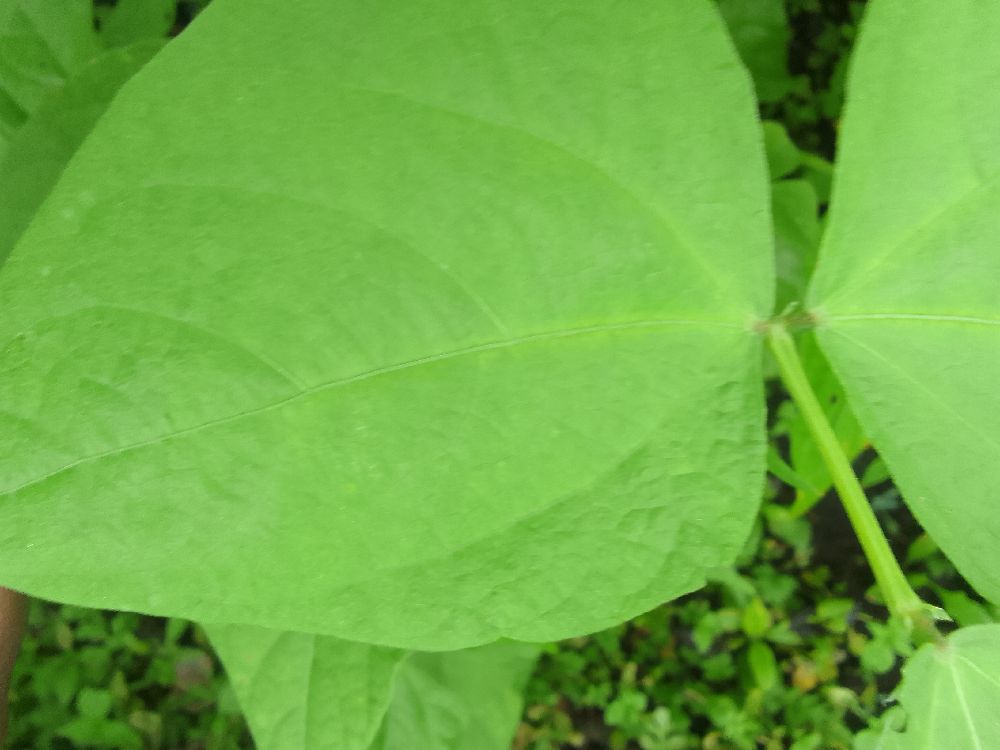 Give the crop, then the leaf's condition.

common bean, healthy
